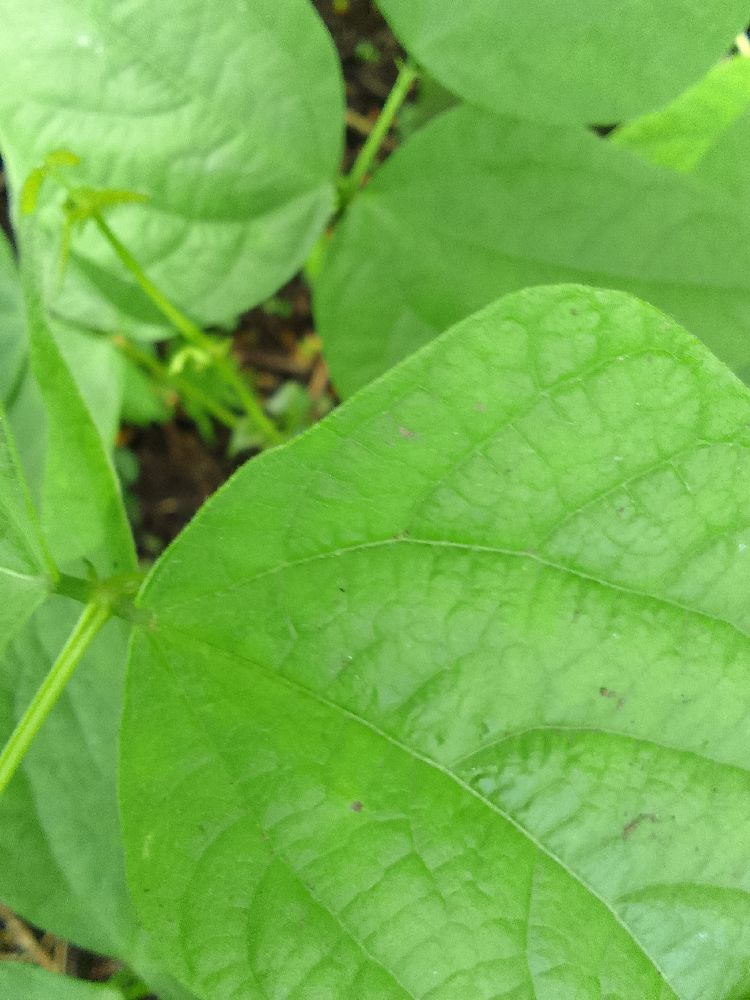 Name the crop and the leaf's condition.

common bean, healthy
